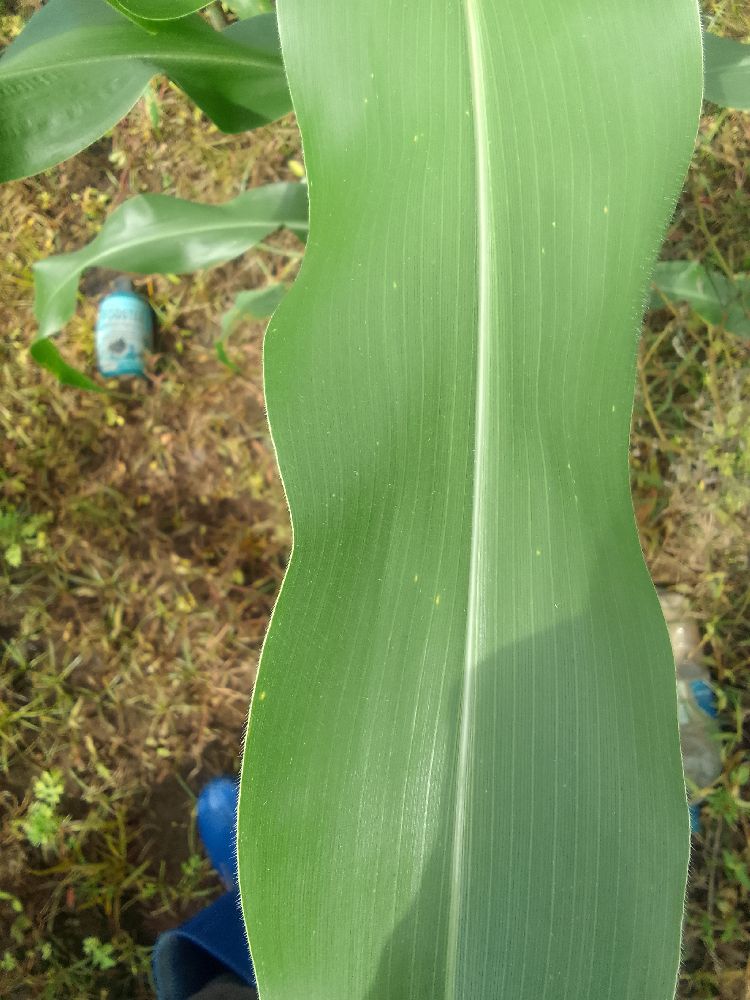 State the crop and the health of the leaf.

maize, healthy
